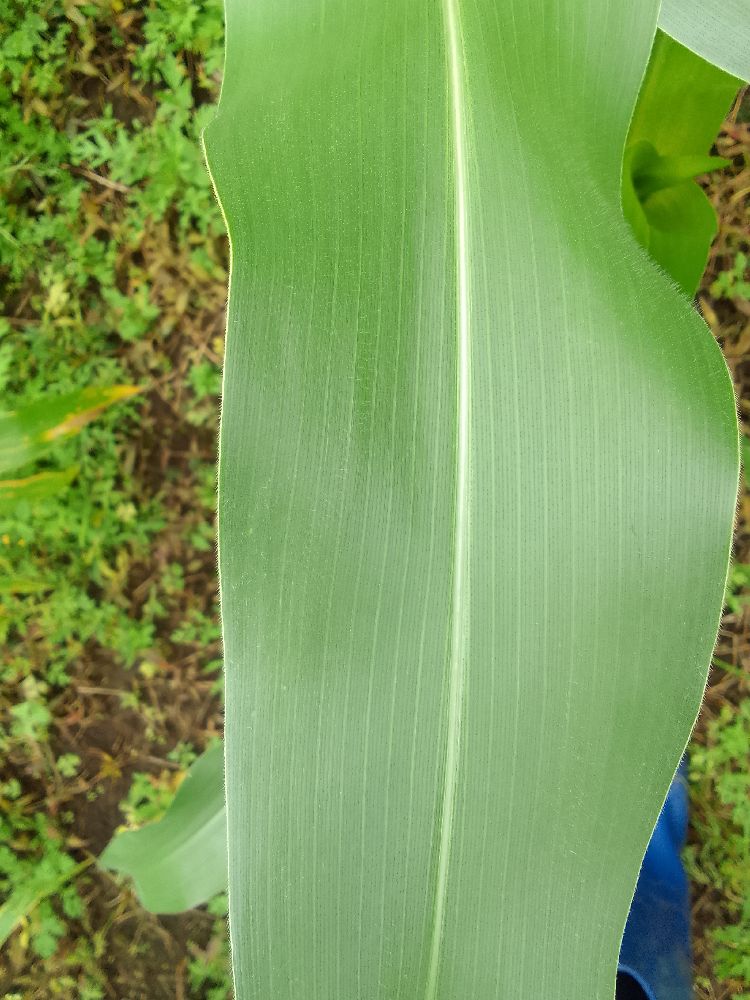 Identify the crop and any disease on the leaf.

maize, healthy
